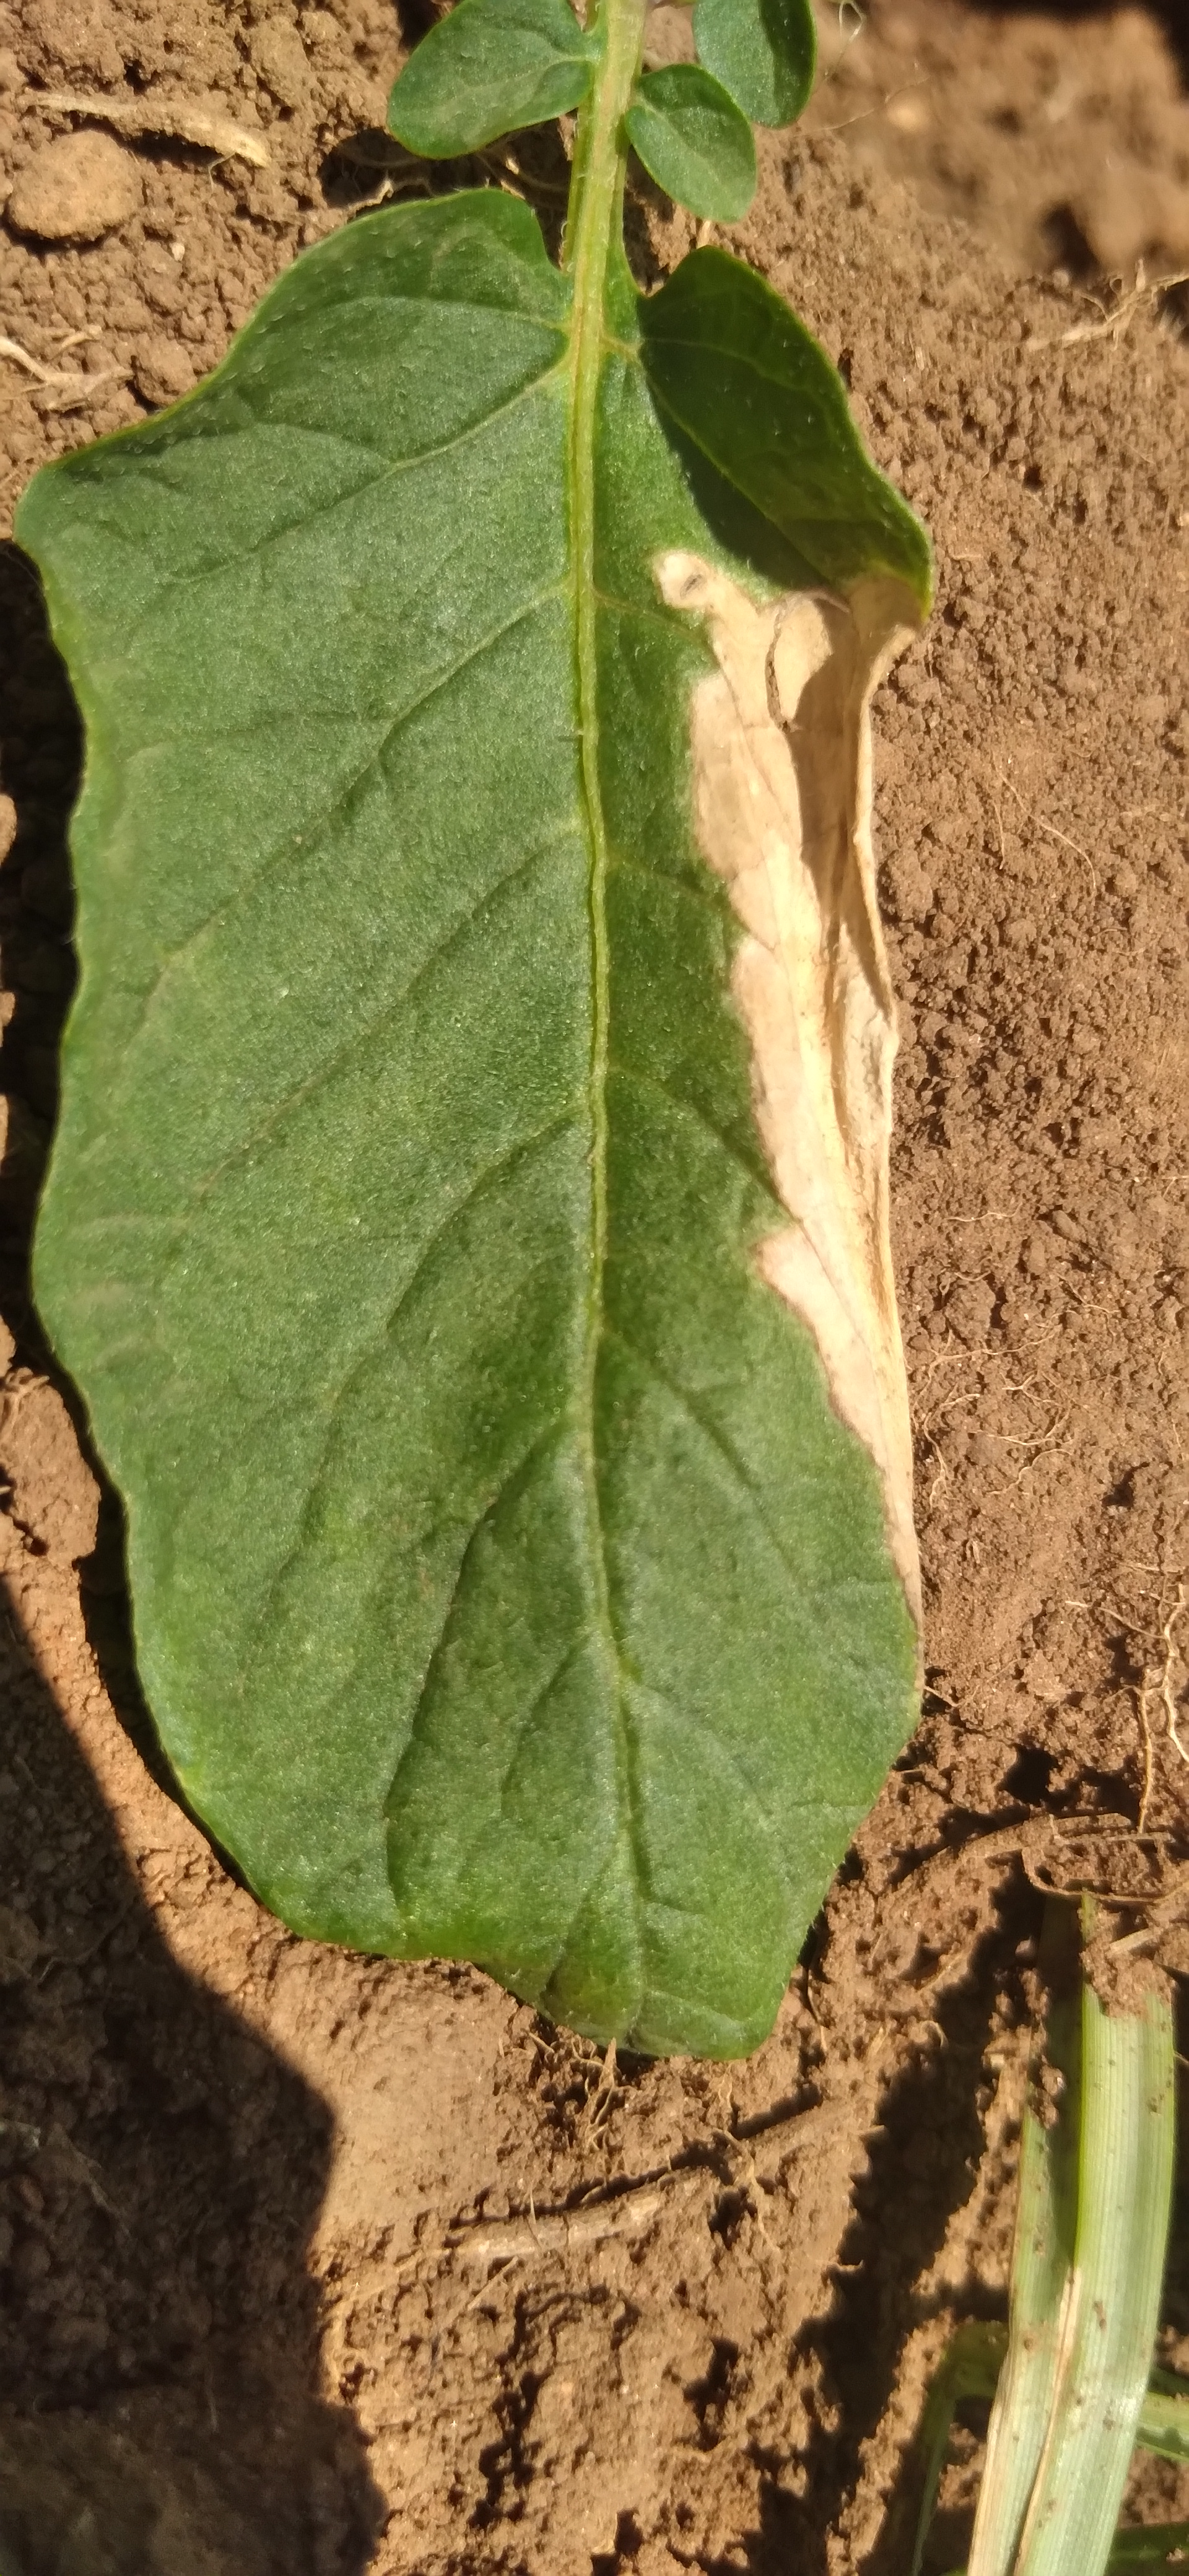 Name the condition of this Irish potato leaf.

early blight
